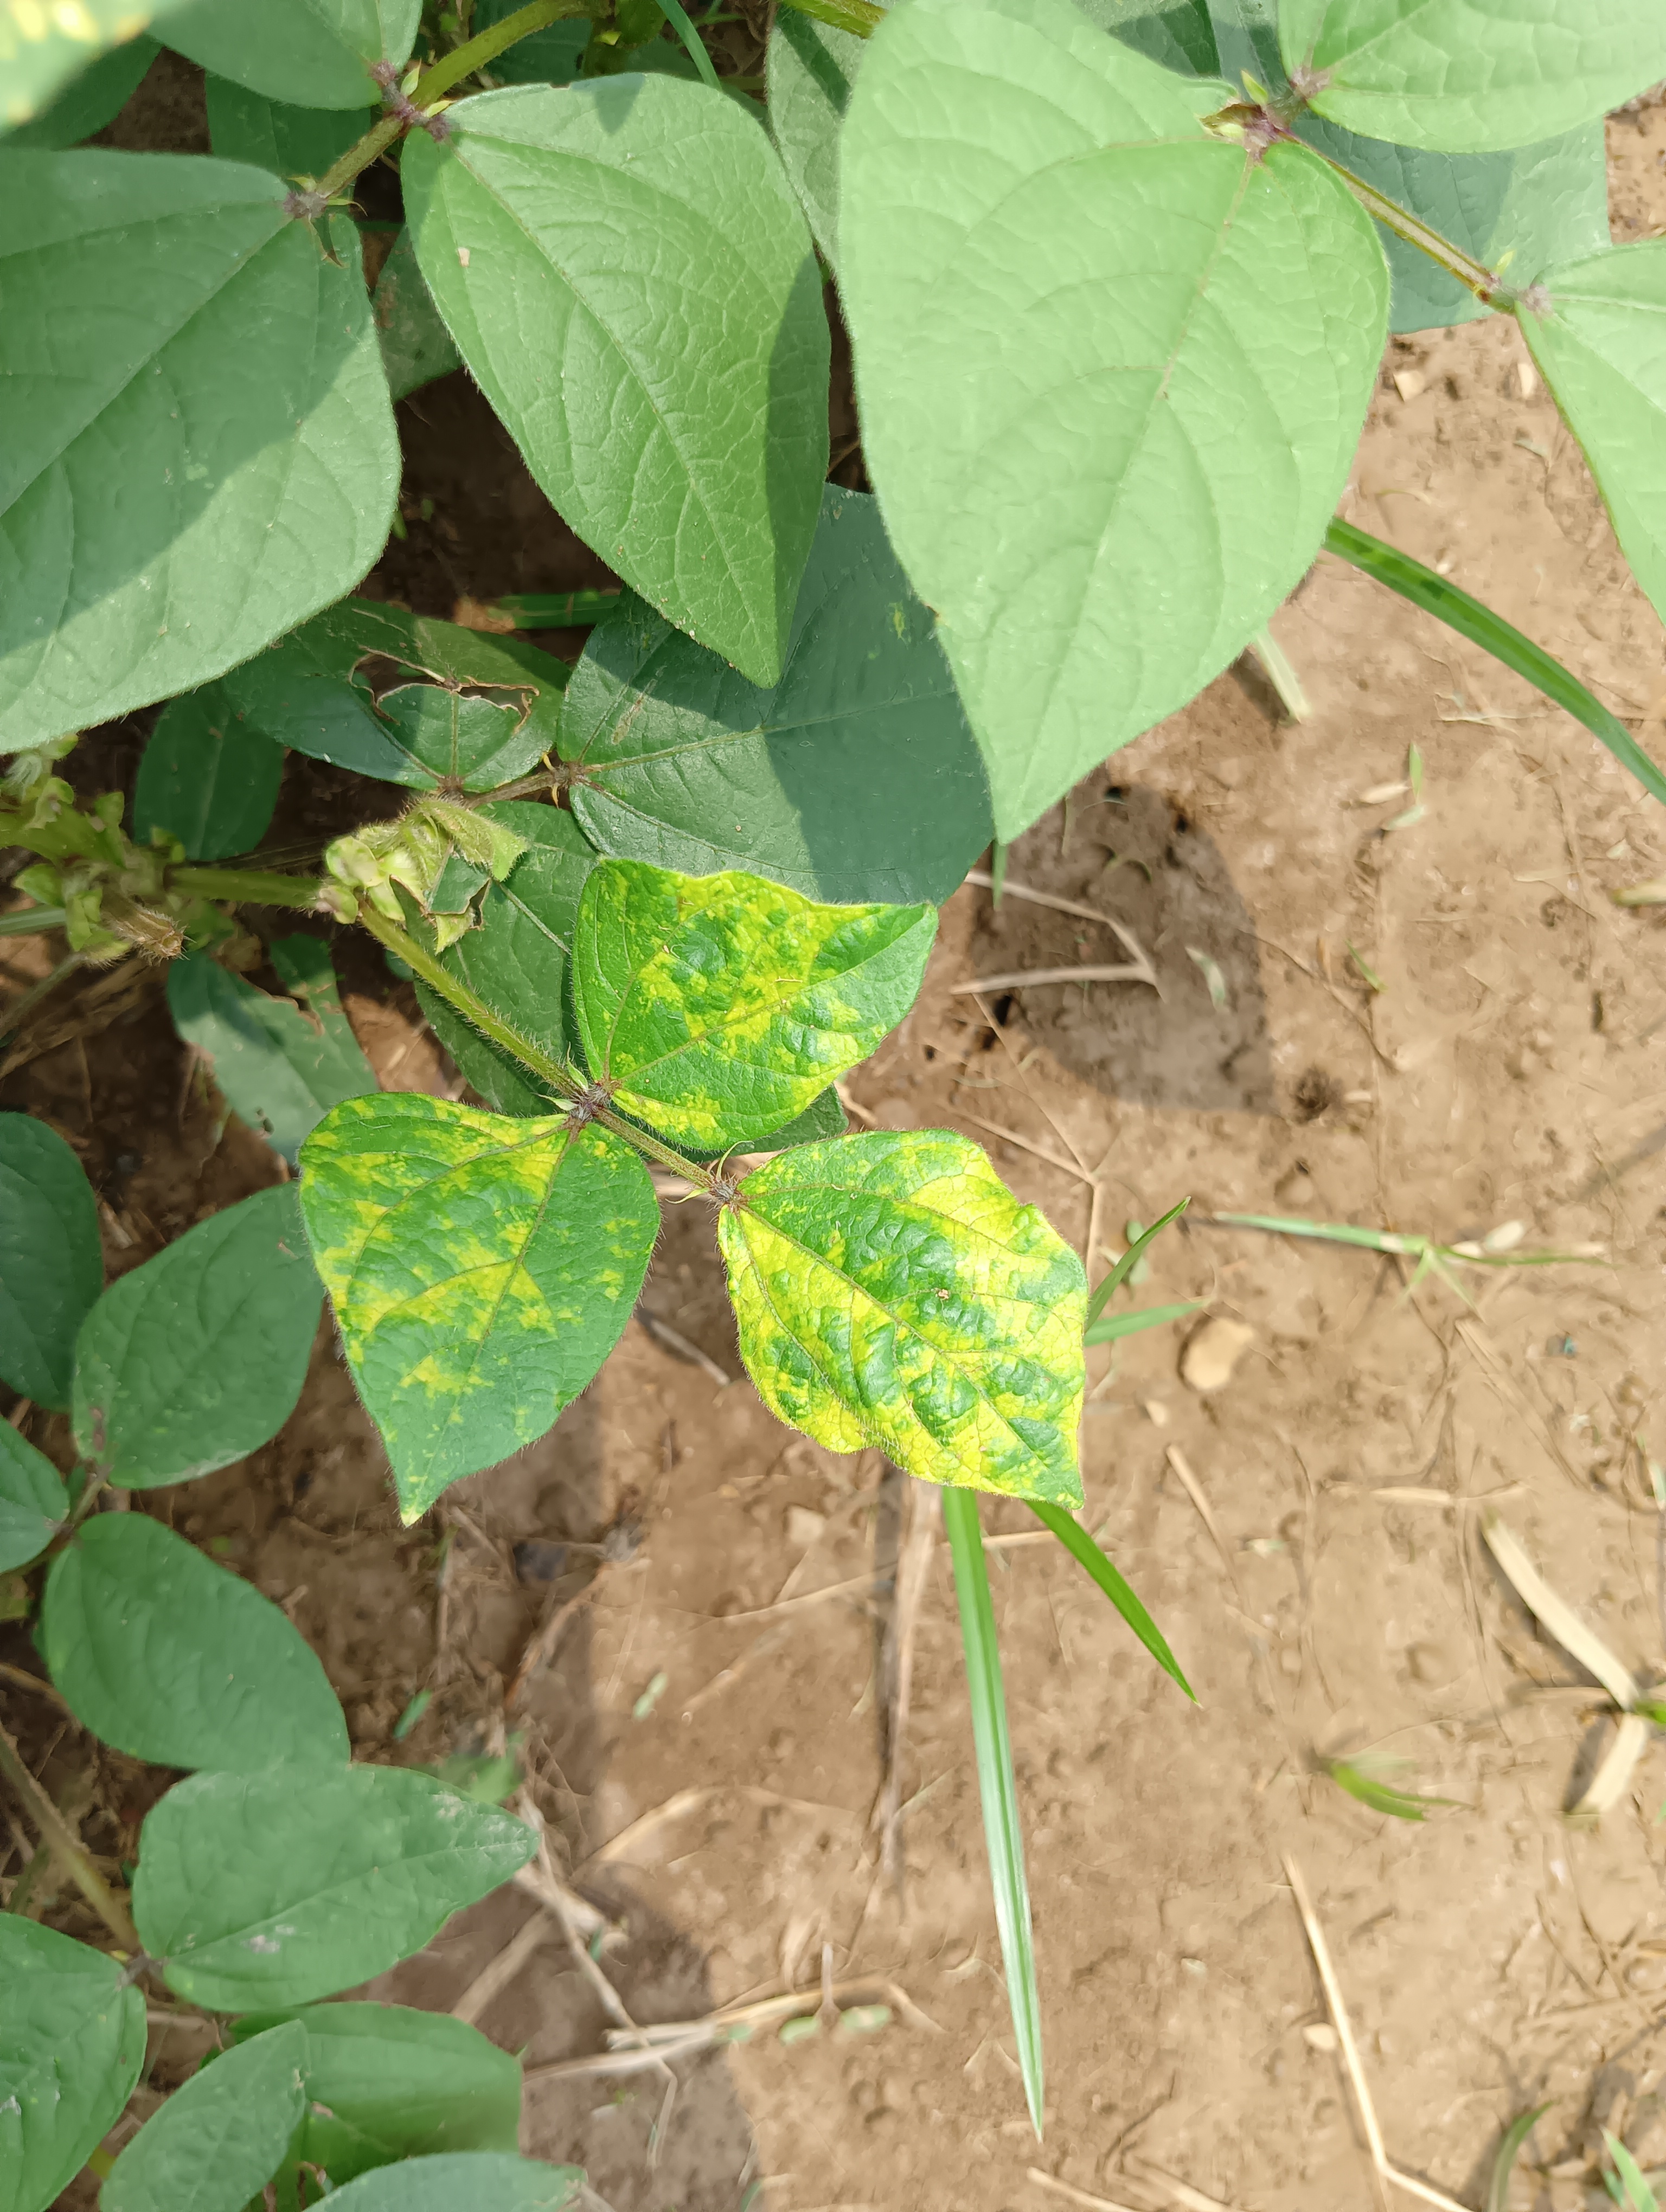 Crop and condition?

mungbean, yellow mosaic
